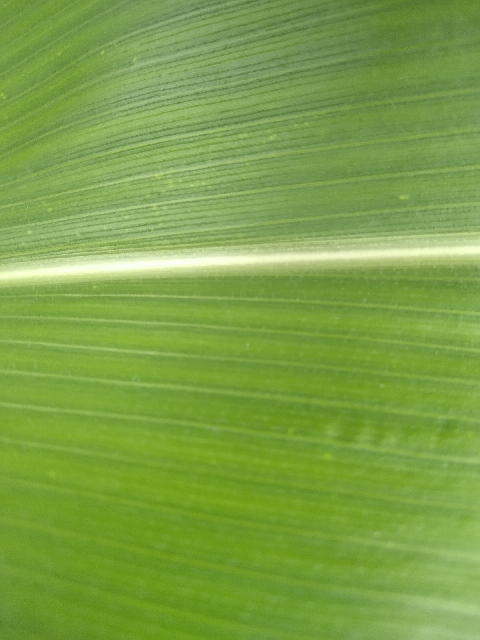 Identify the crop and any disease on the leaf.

maize, healthy
